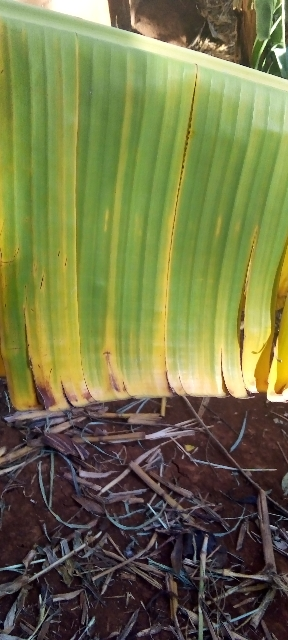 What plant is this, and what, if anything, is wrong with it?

banana, fusarium wilt race 1
